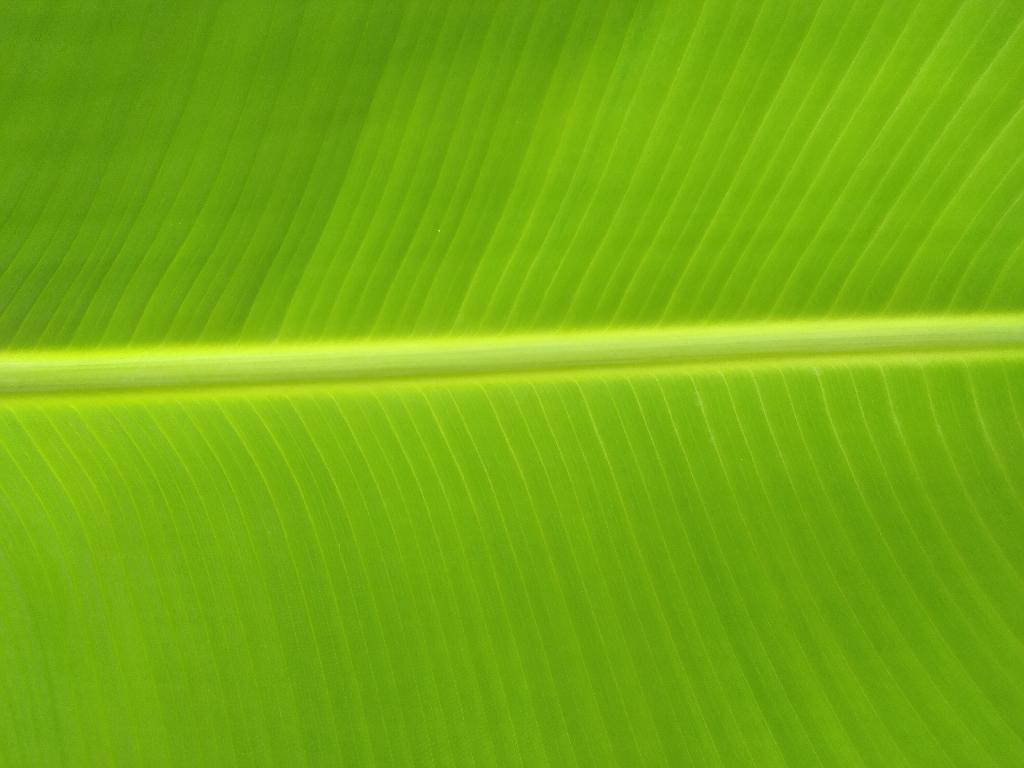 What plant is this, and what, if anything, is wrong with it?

banana, healthy
